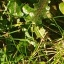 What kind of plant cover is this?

structured weed
